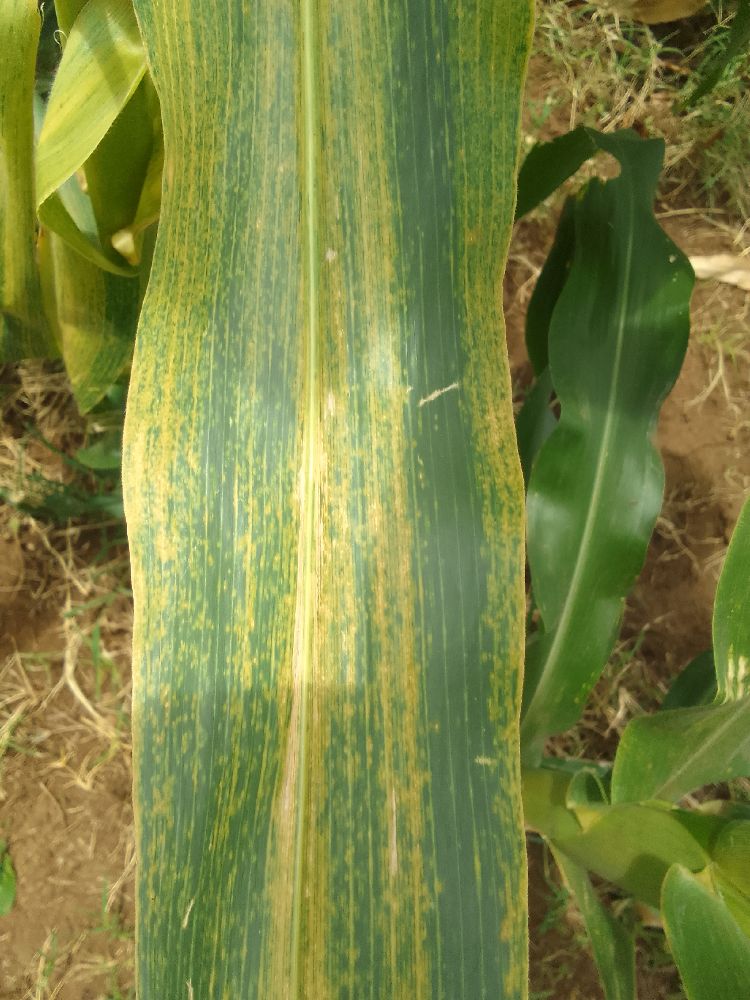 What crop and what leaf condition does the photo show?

maize, maize lethal necrosis
